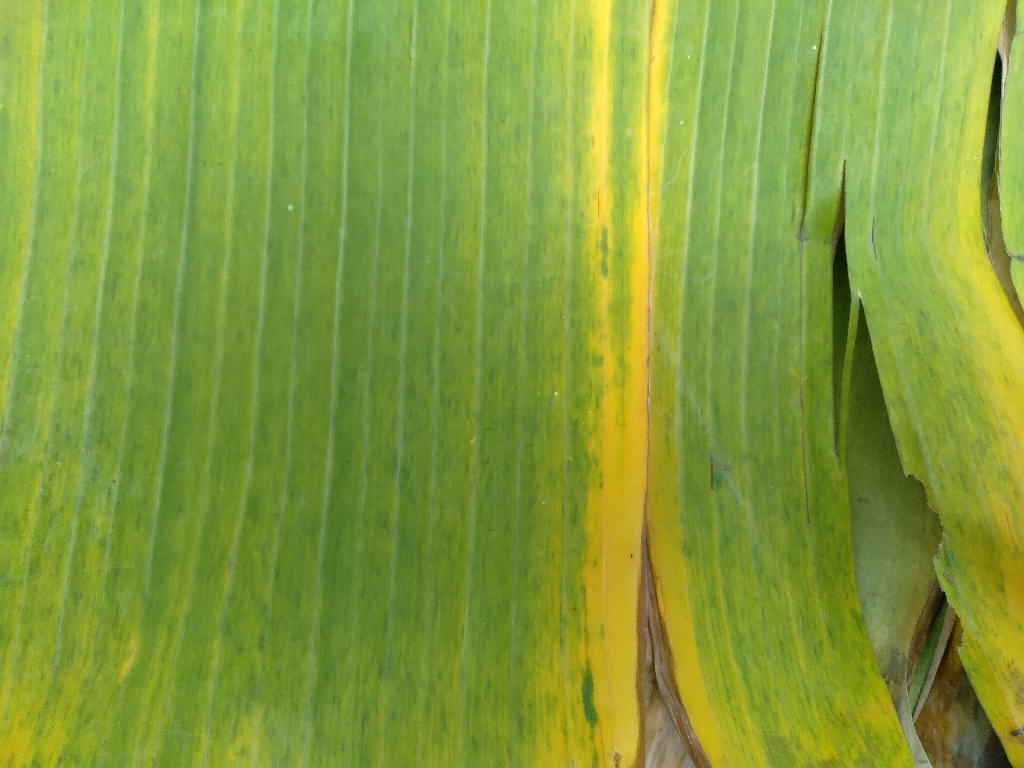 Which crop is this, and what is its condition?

banana, fusarium wilt race 1
